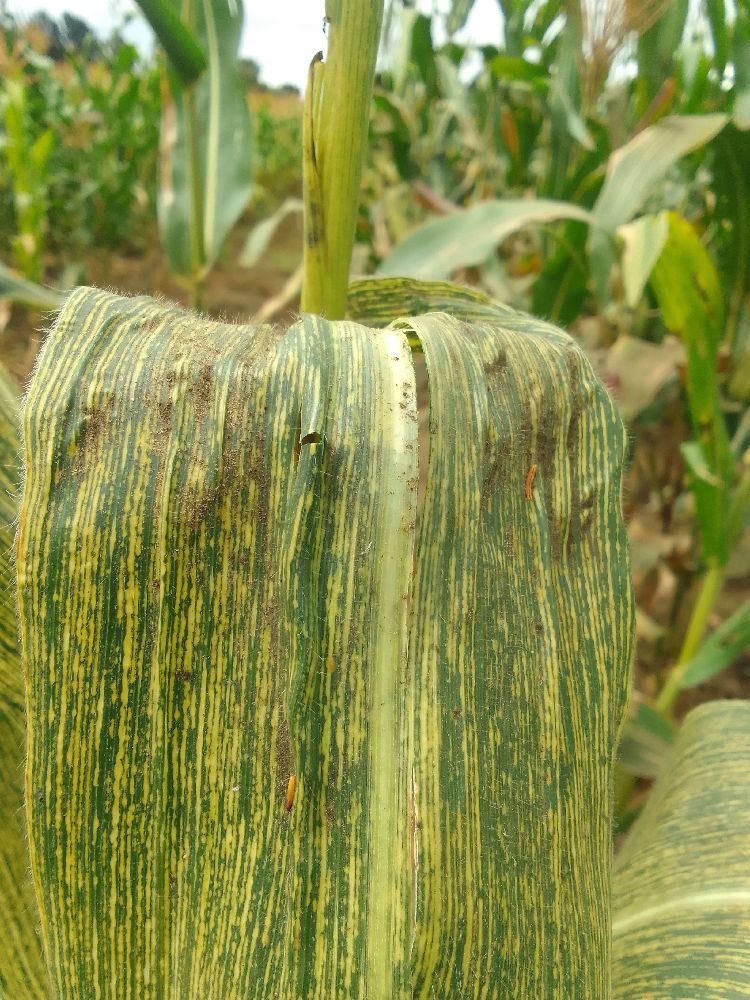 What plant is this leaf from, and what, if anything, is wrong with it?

maize, maize streak virus
